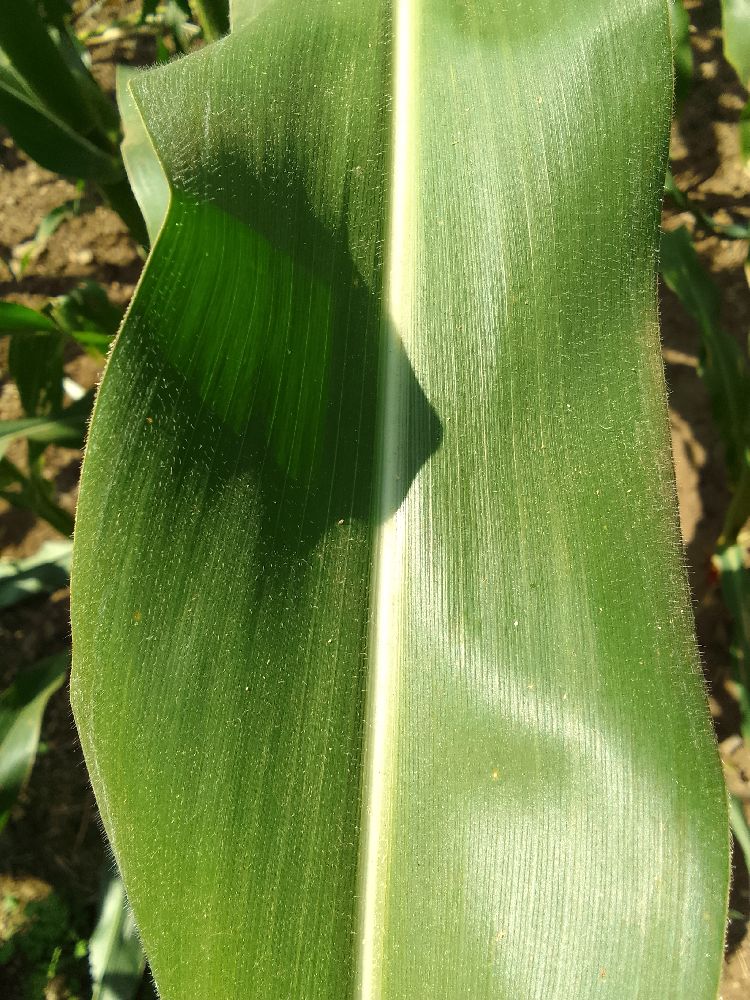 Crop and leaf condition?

maize, healthy
